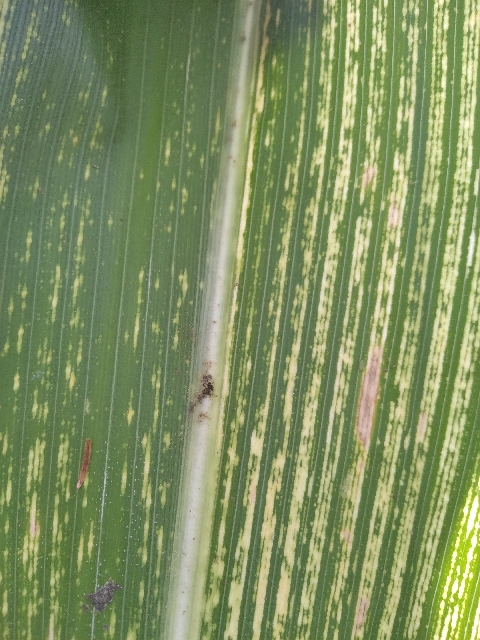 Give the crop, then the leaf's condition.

maize, maize streak virus
